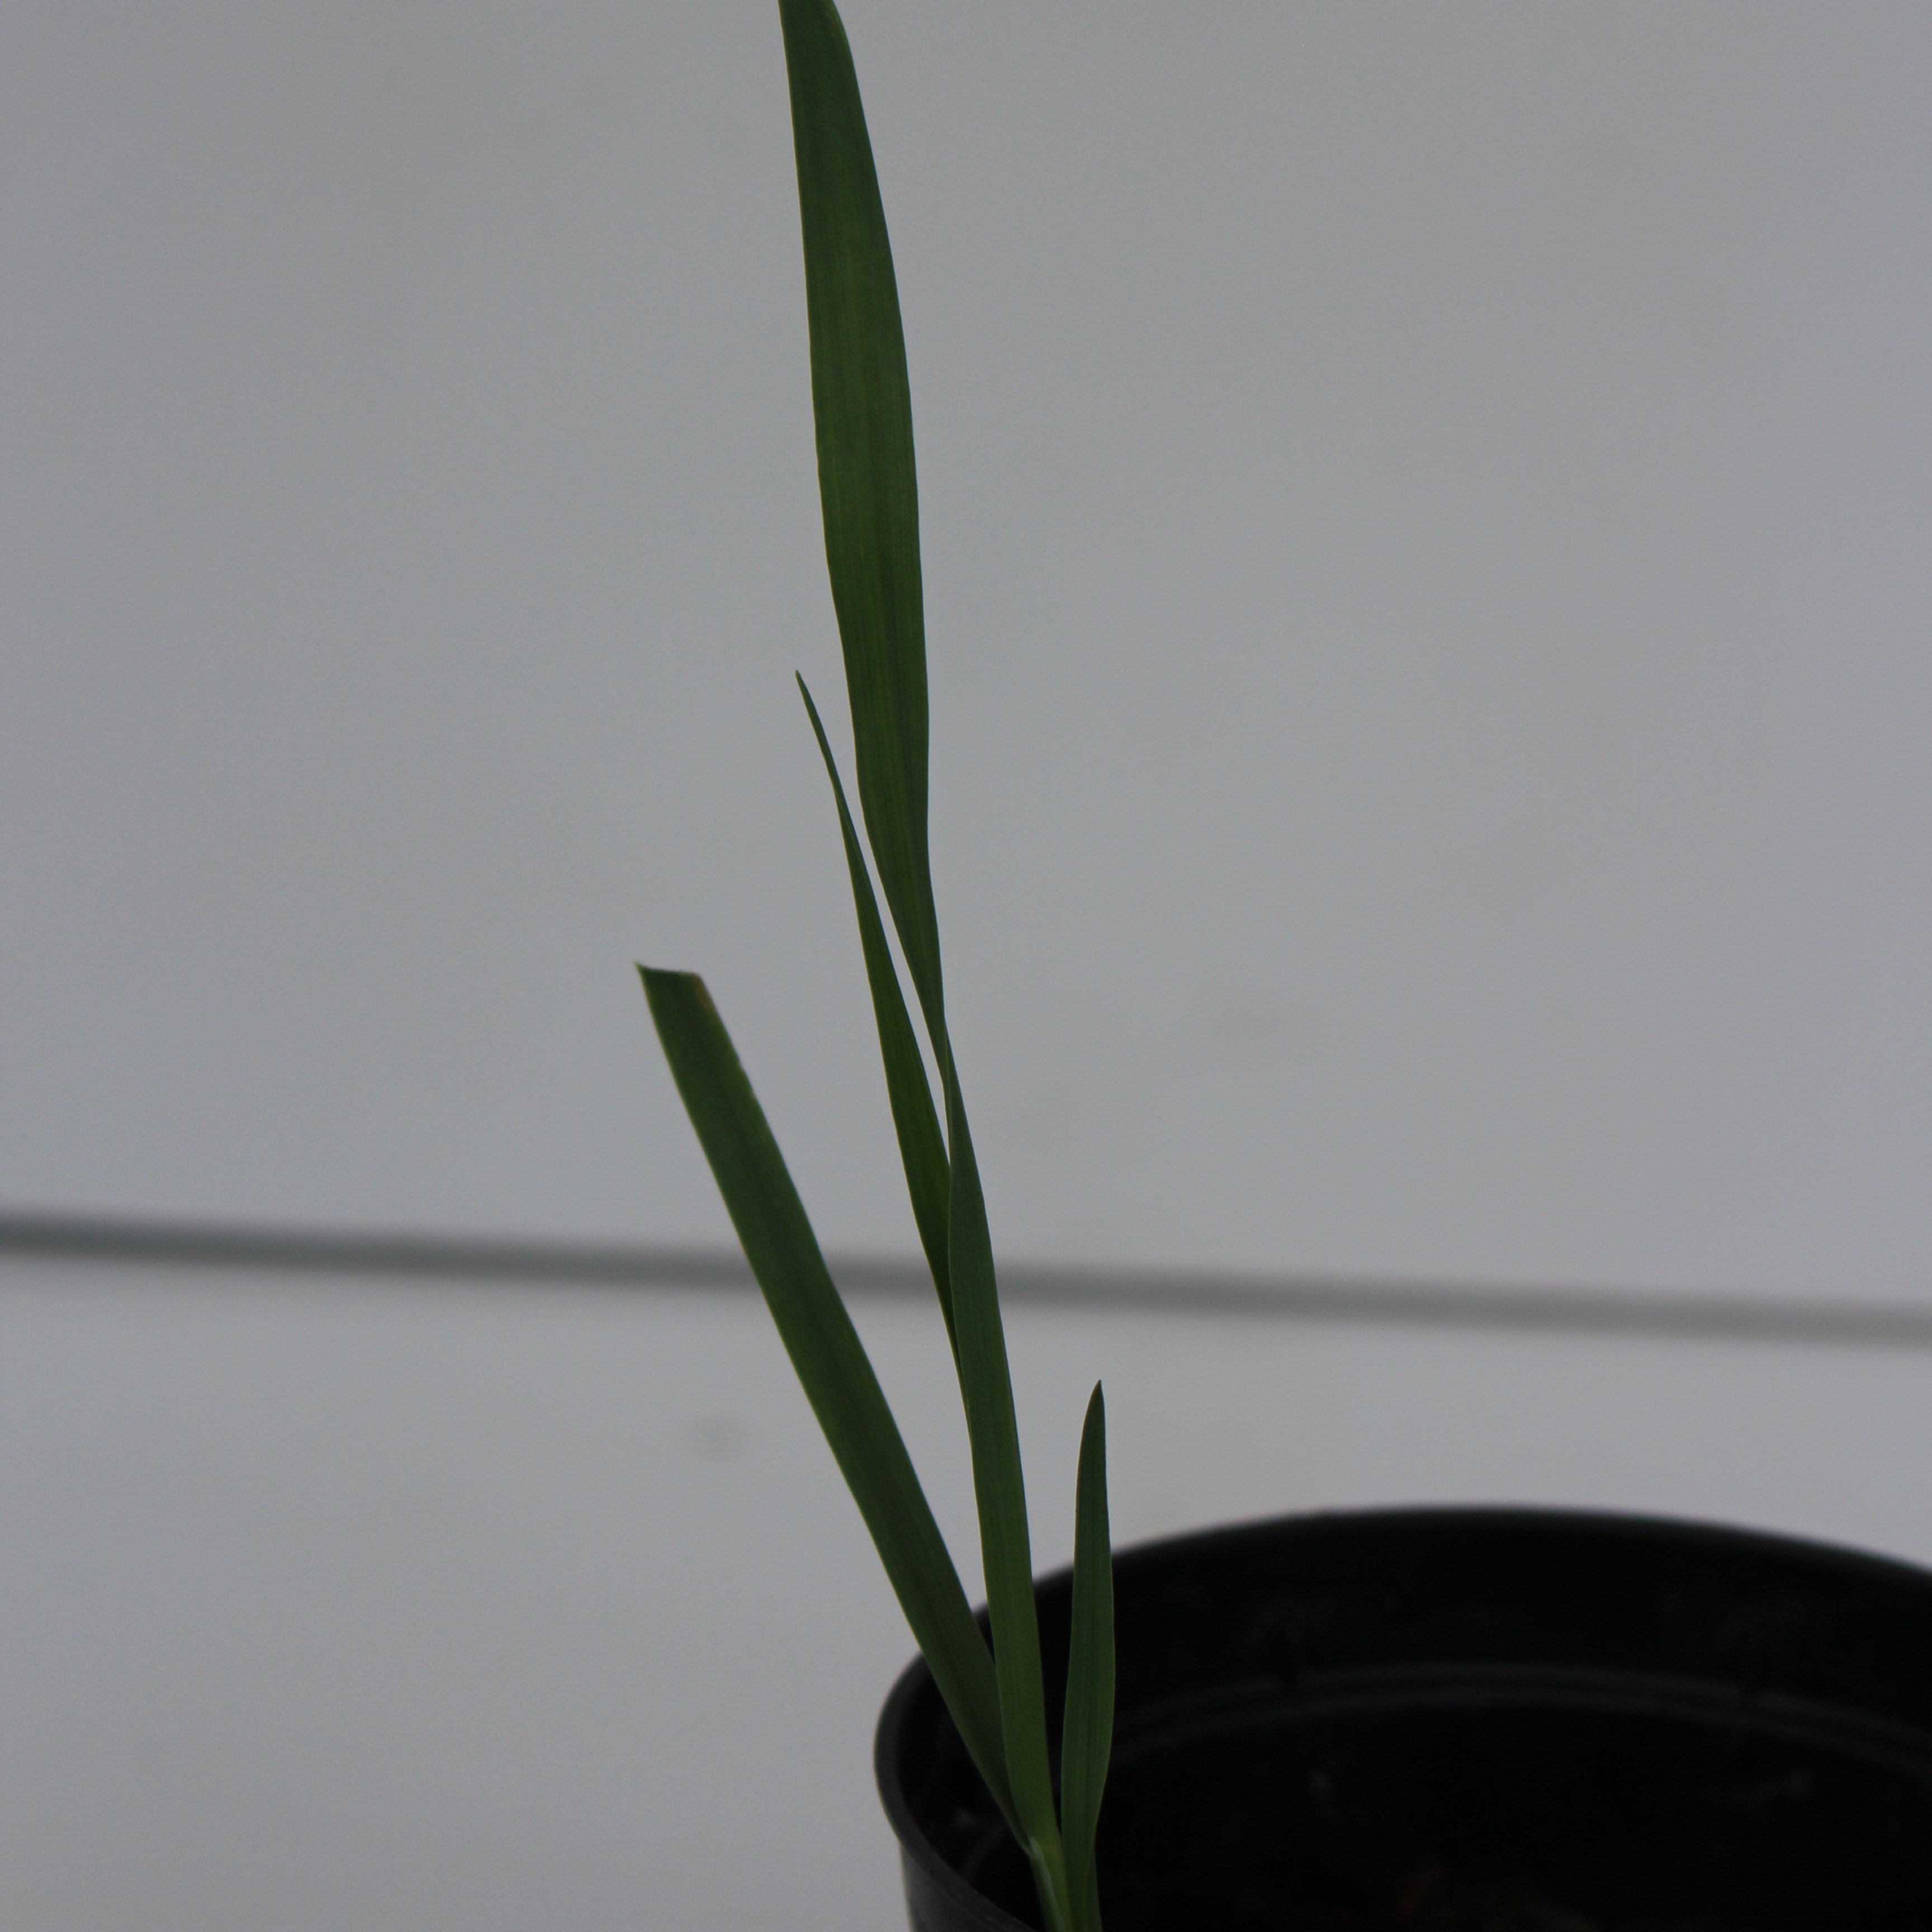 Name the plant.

Avena sterilis
